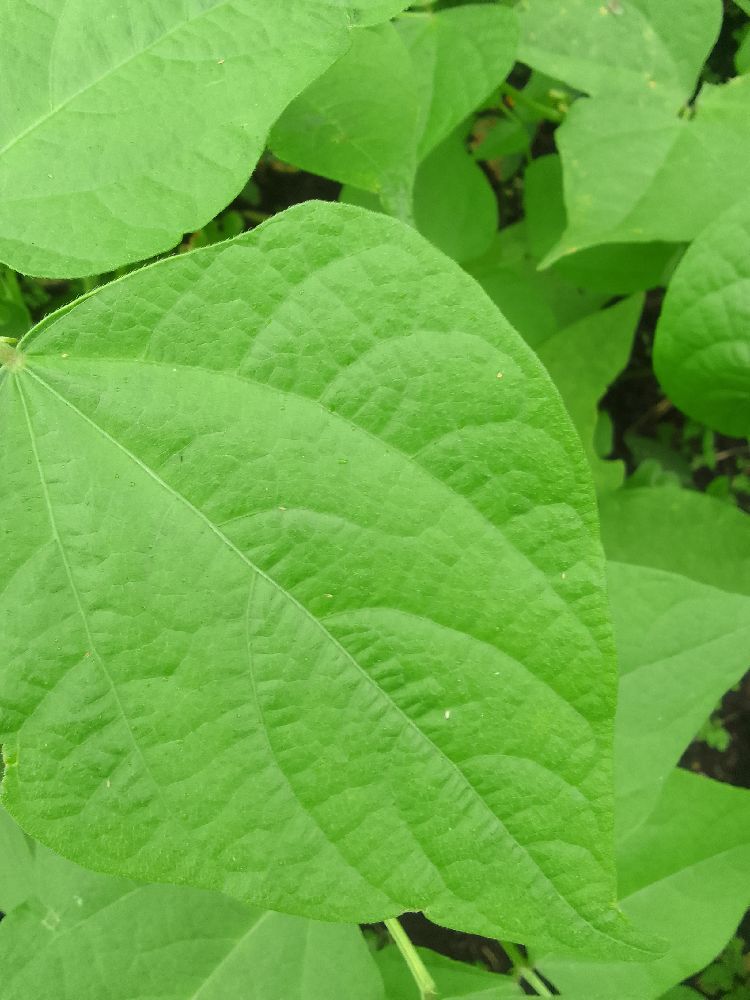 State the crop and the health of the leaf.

common bean, healthy
